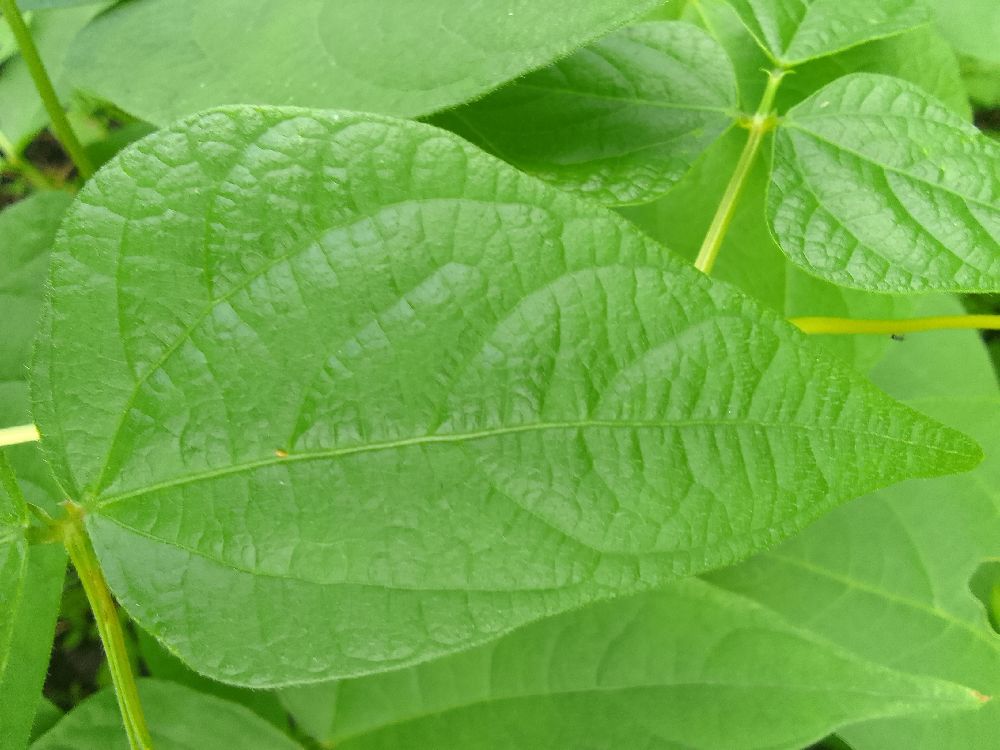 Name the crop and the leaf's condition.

common bean, healthy
